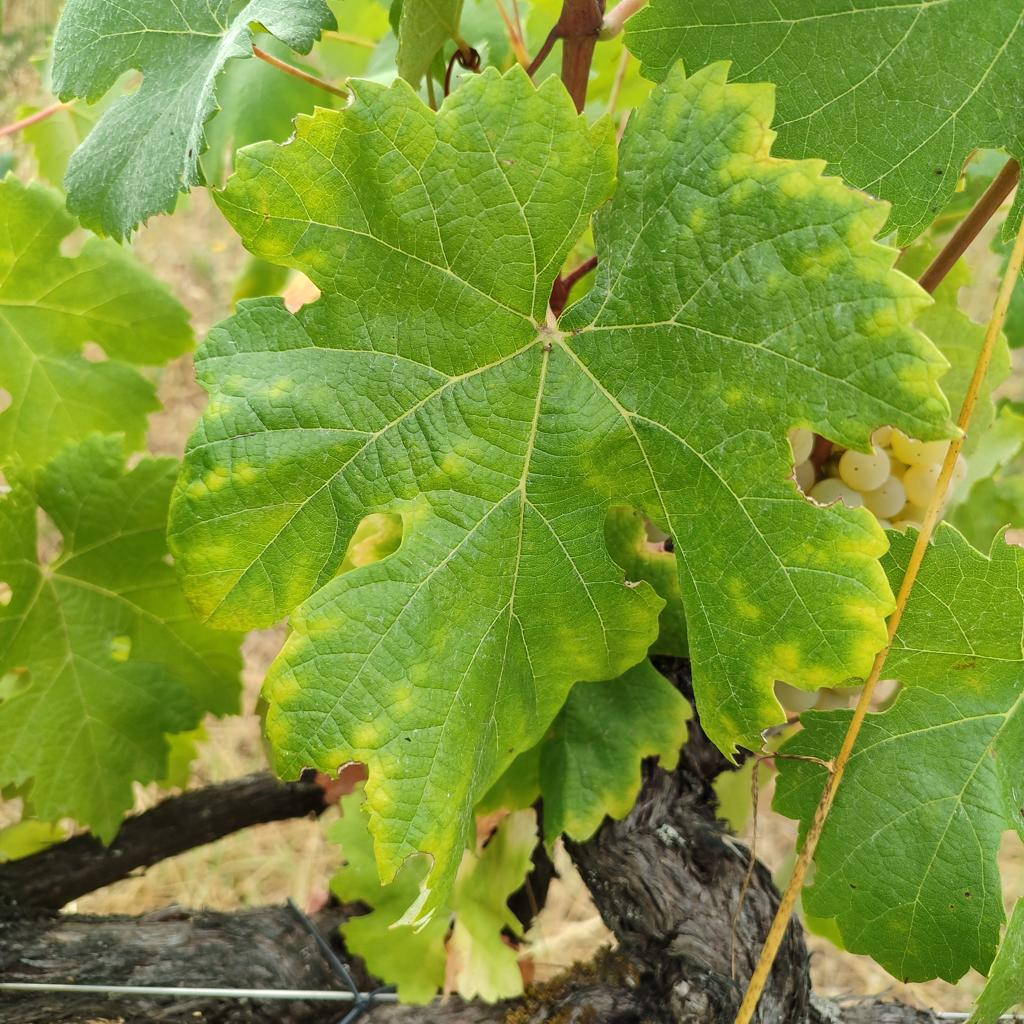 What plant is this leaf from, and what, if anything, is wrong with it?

grapevine, esca complex
